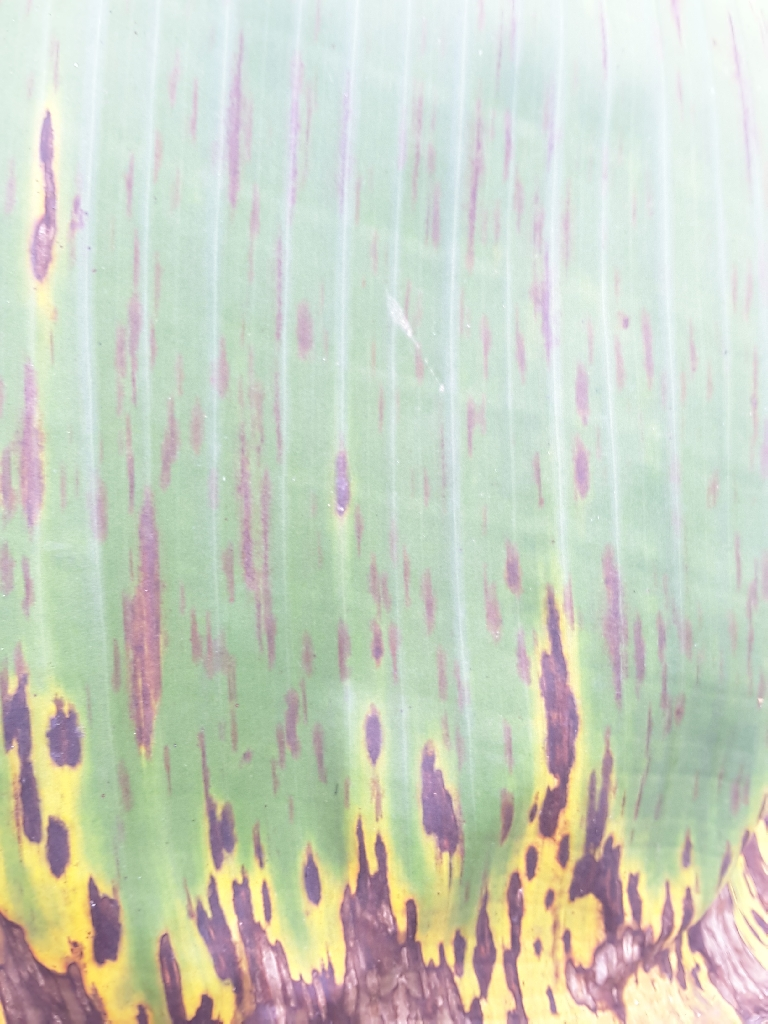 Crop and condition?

banana, black sigatoka
